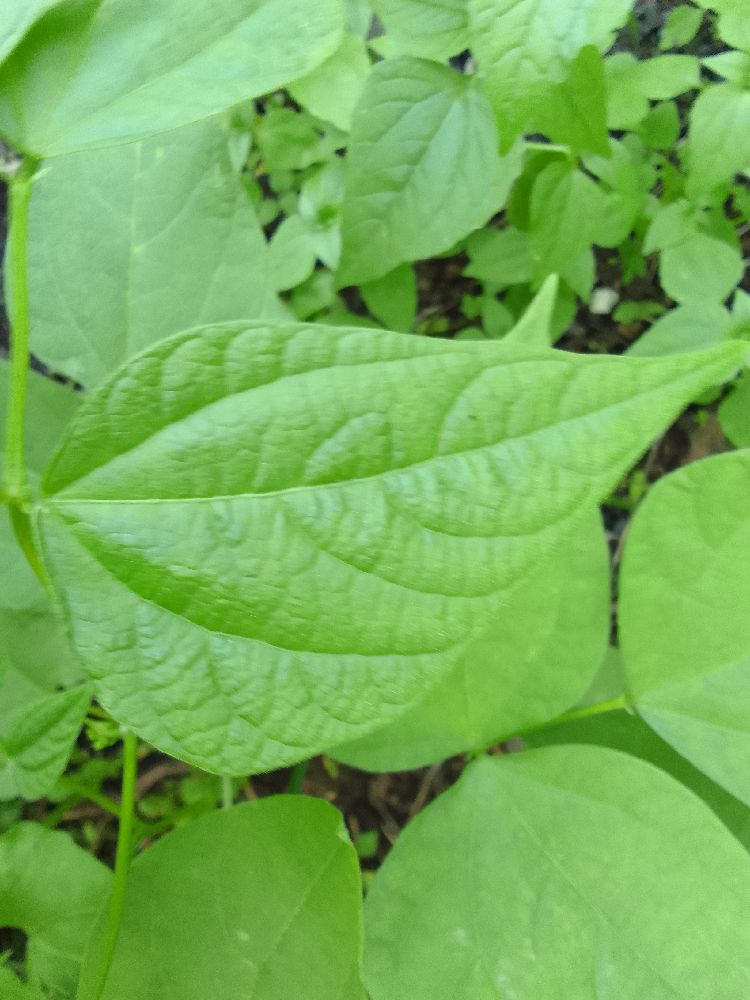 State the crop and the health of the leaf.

common bean, healthy
